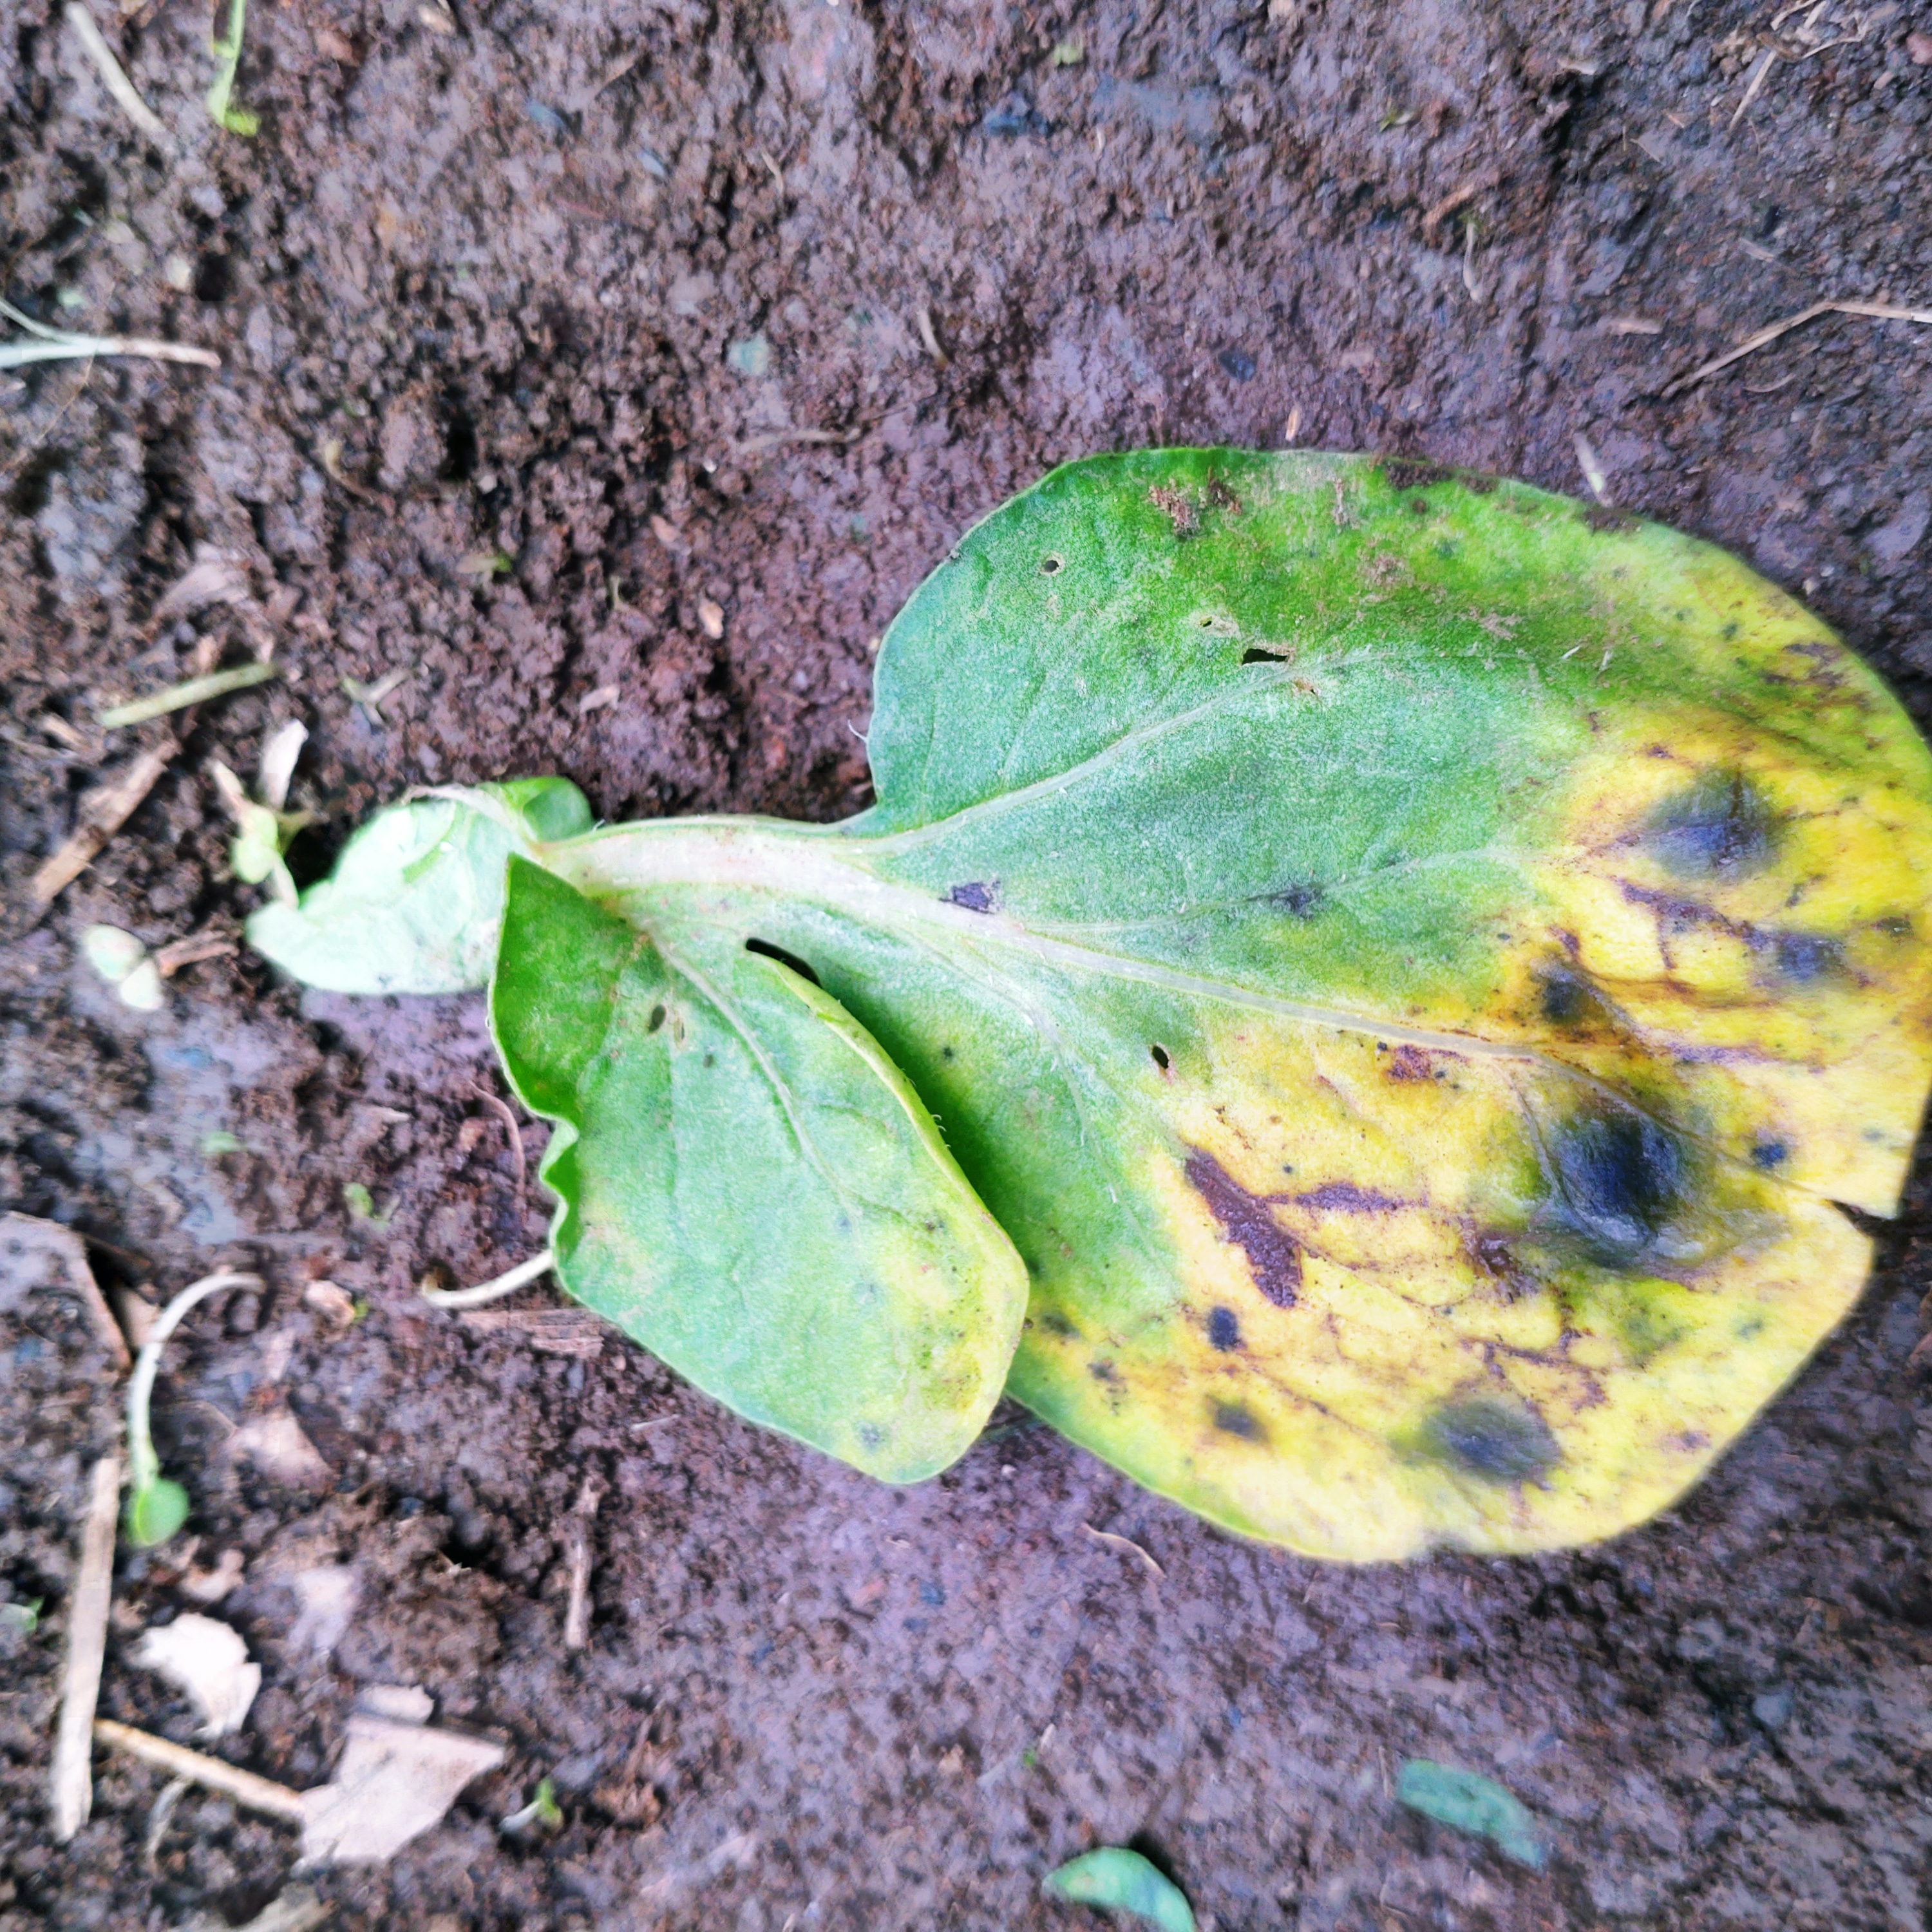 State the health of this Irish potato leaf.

late blight
